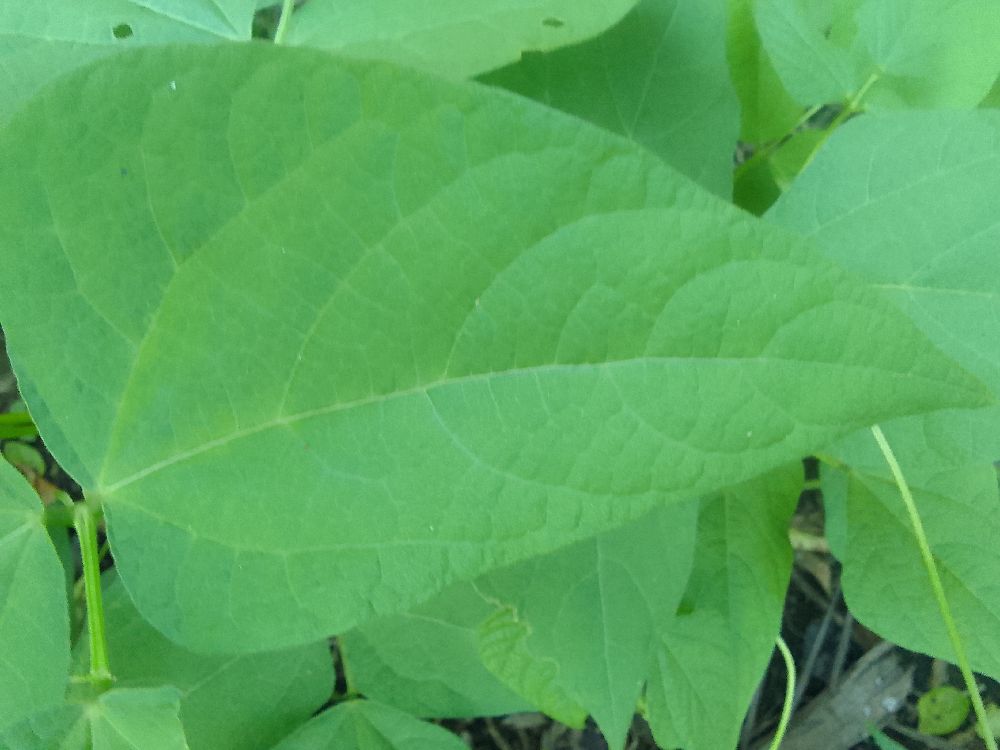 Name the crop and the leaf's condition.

common bean, healthy
